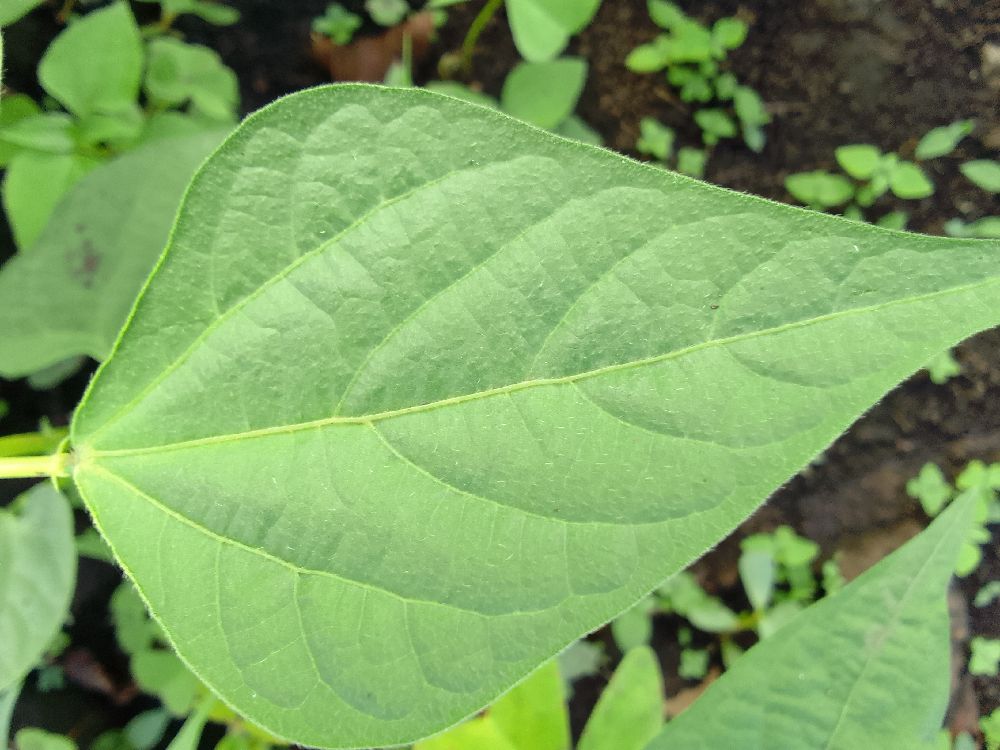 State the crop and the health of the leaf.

common bean, healthy
